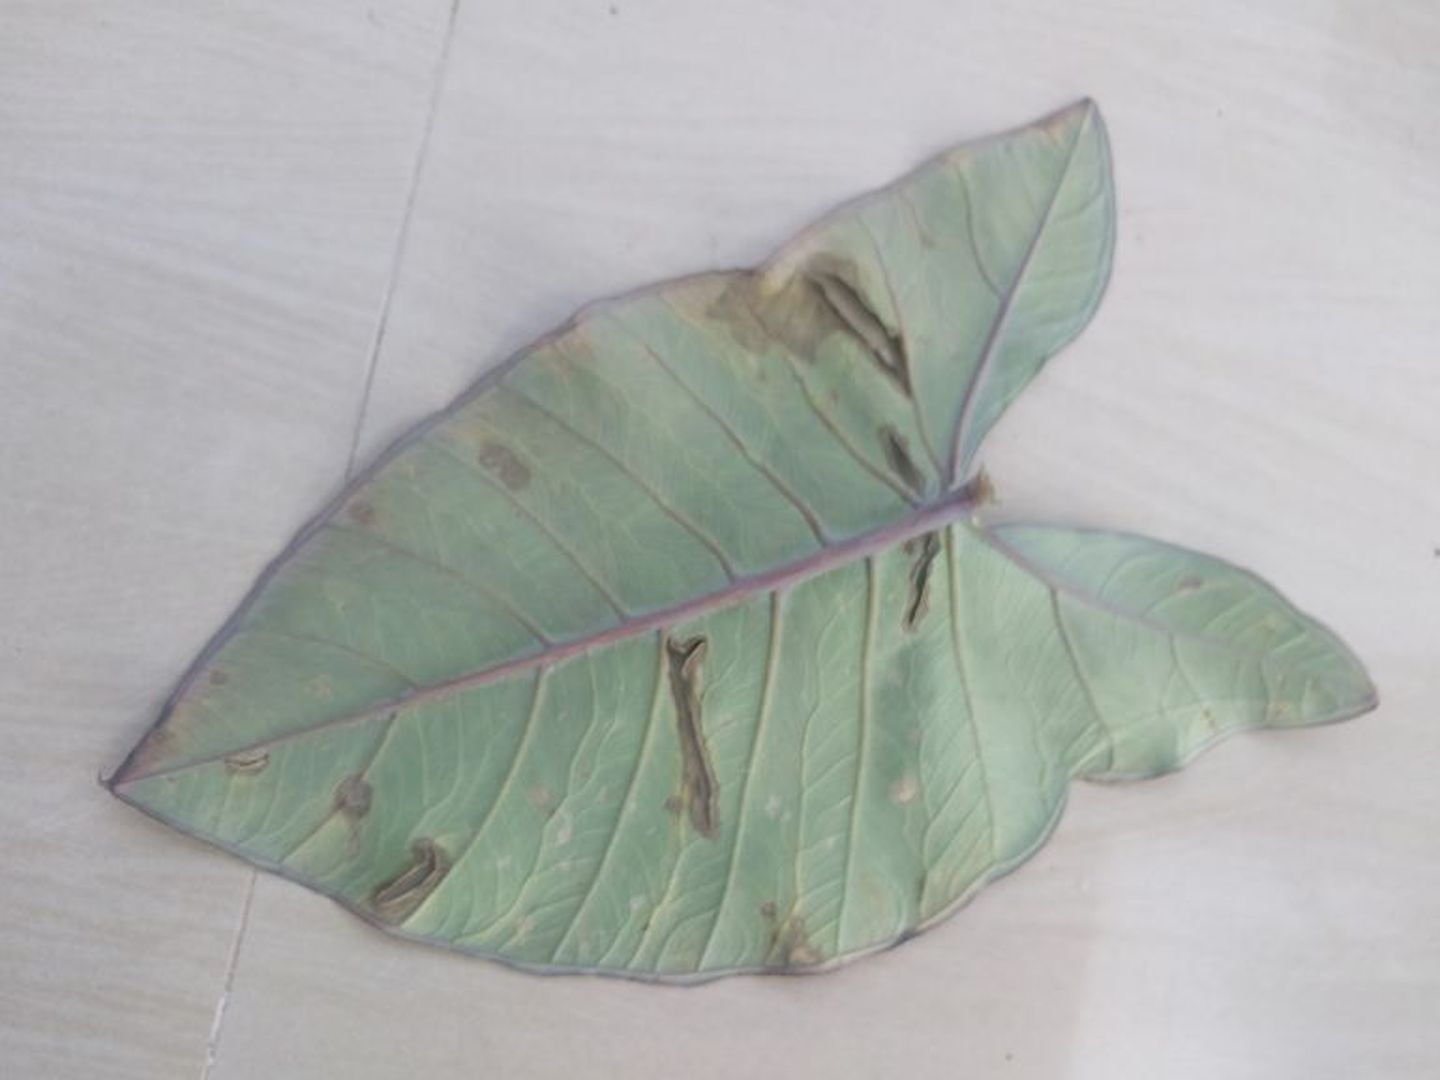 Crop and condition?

taro, leaf blight
